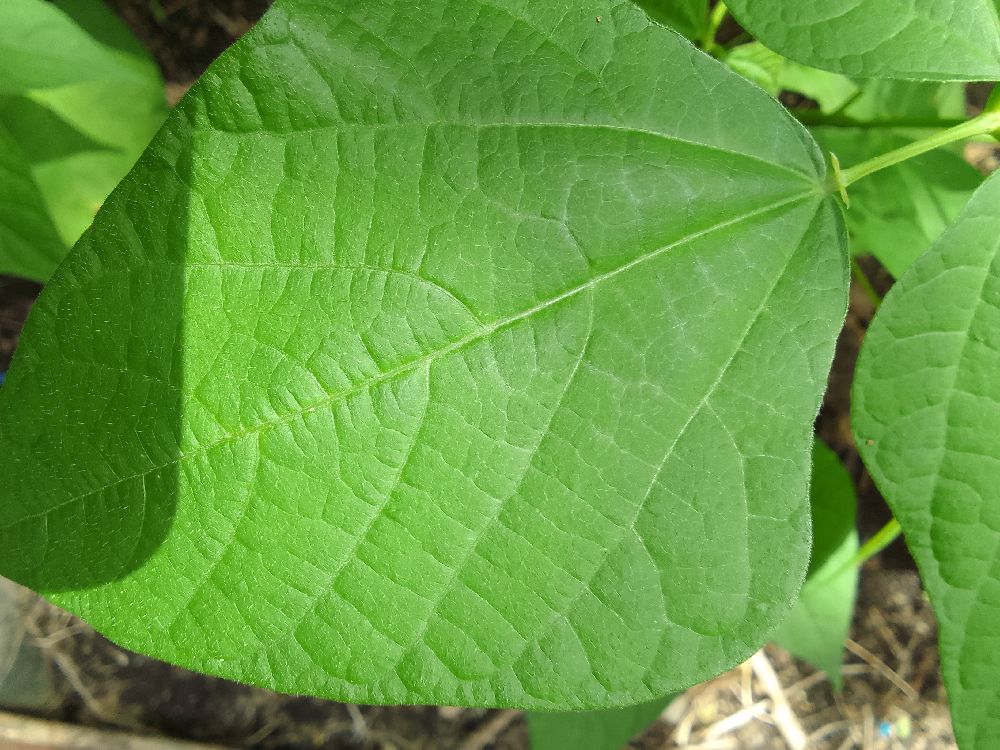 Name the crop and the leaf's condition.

common bean, healthy
